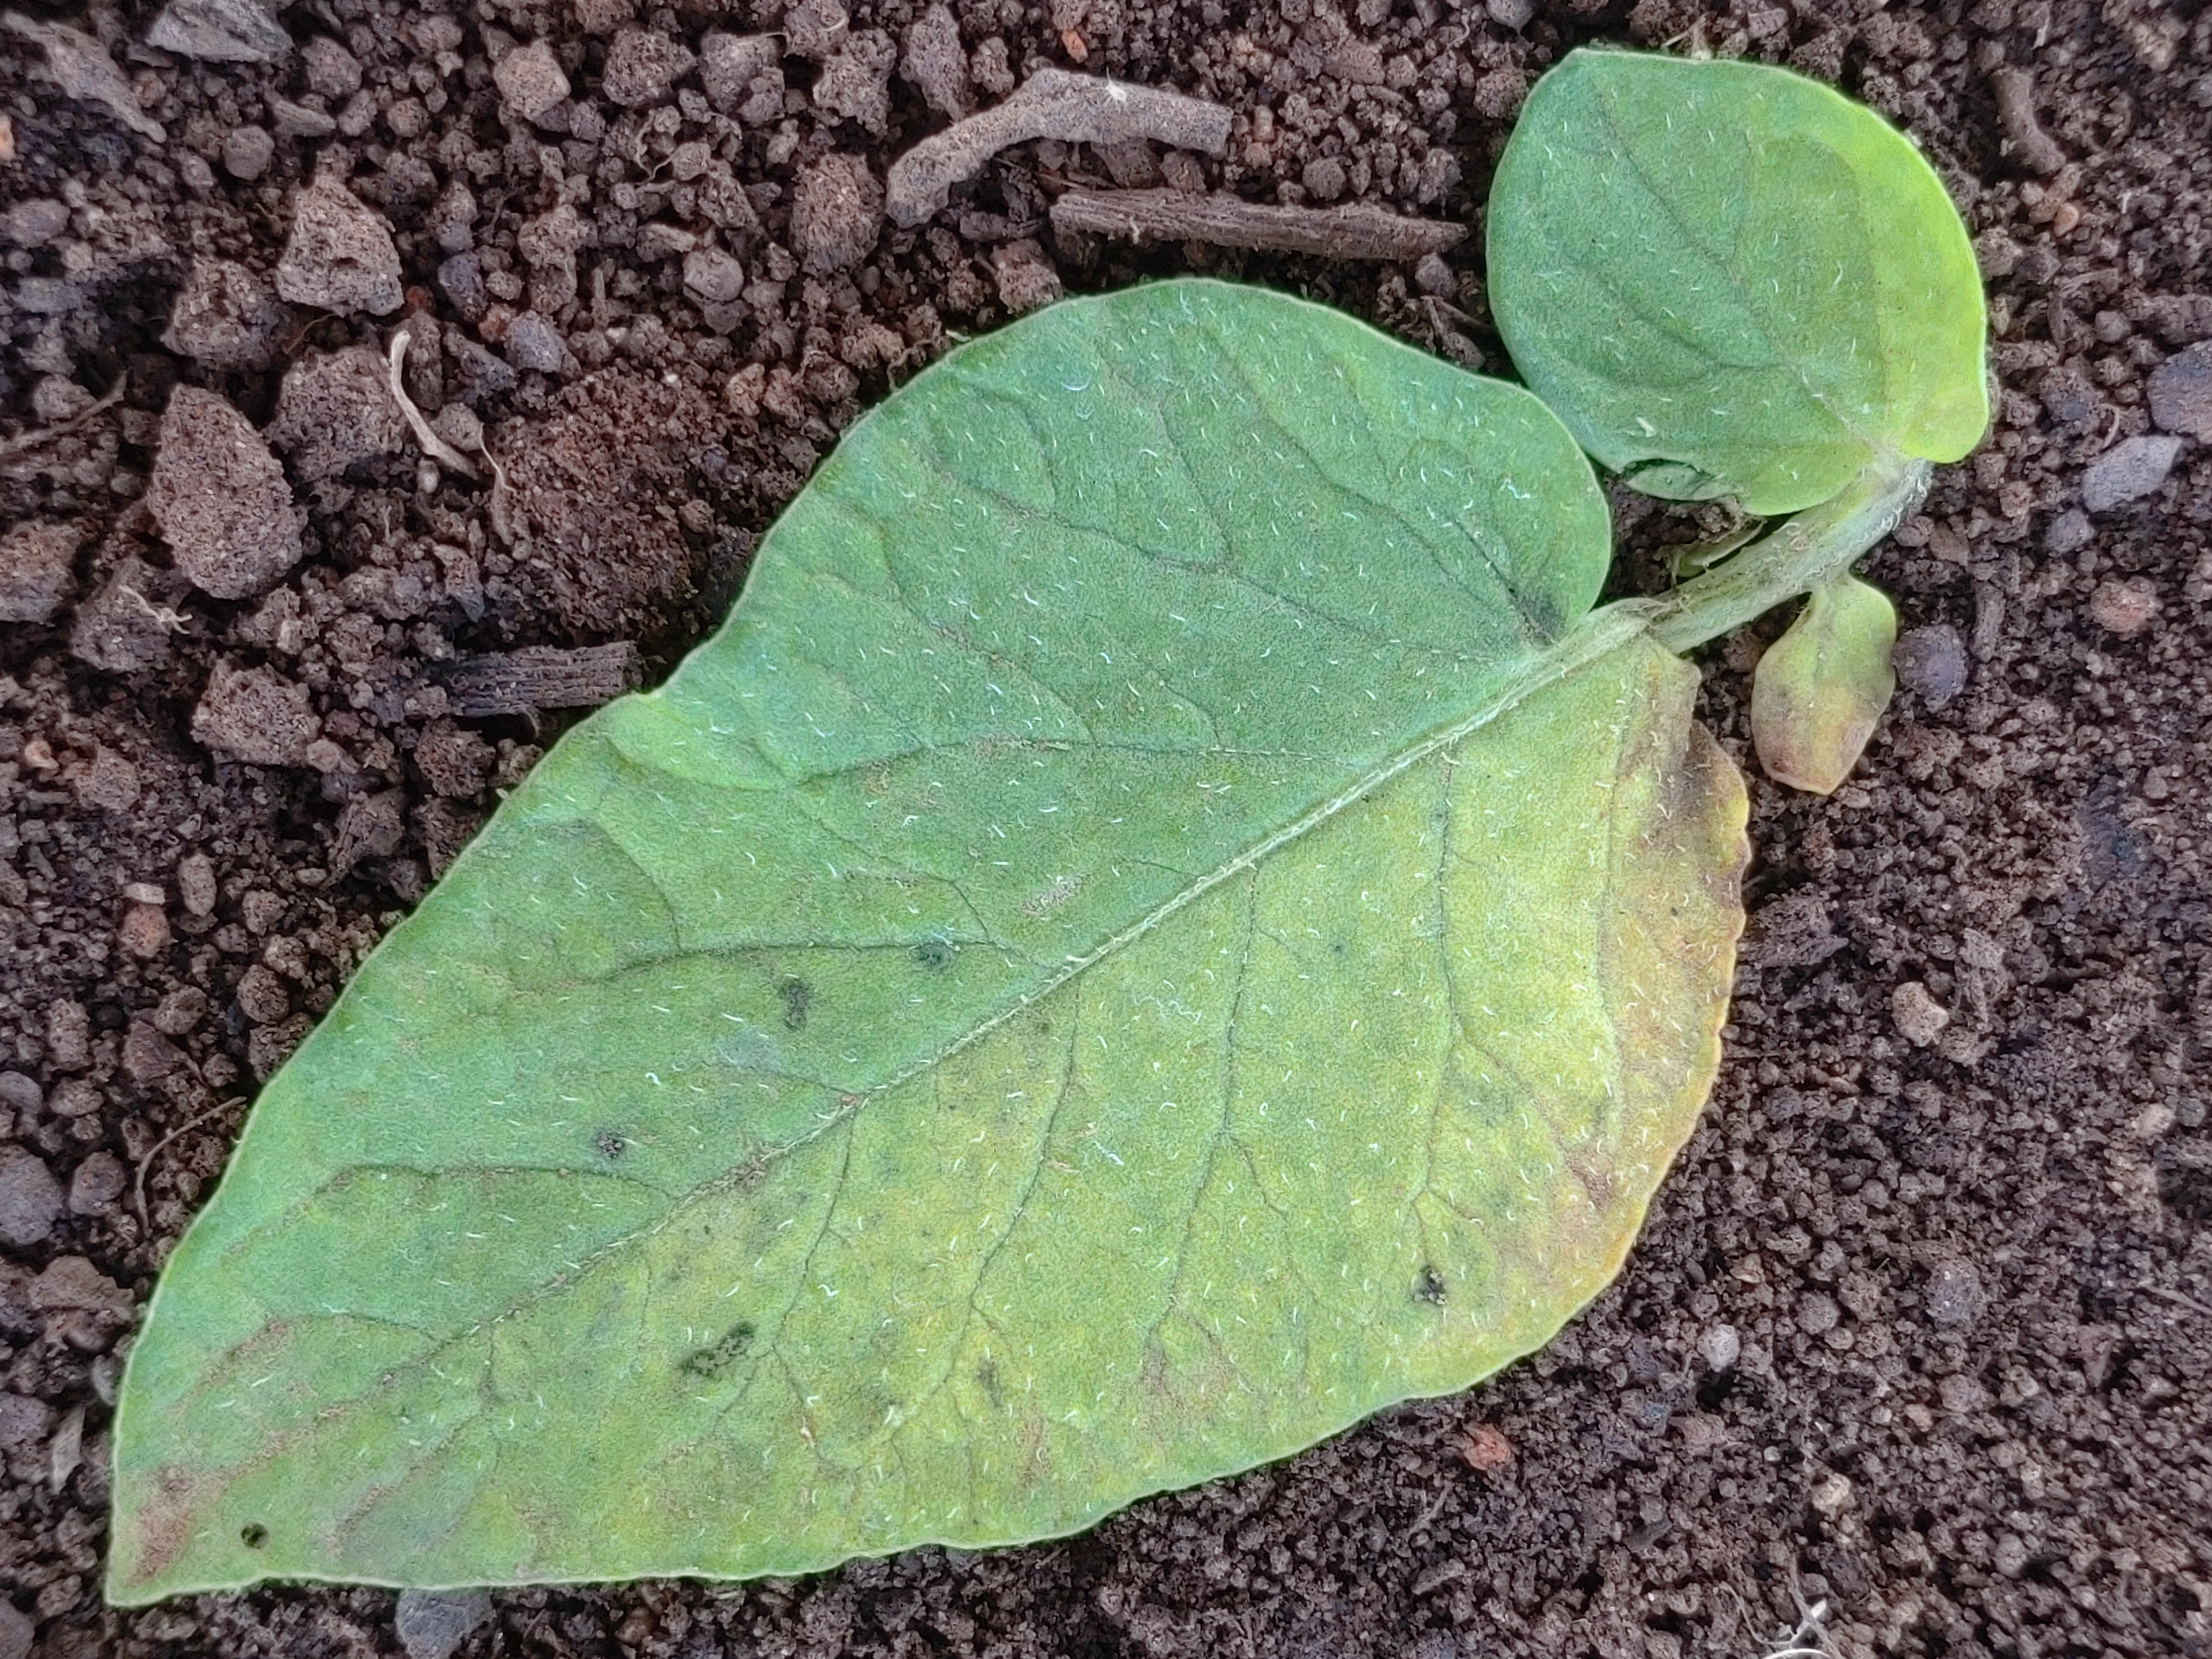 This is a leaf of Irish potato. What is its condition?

late blight
